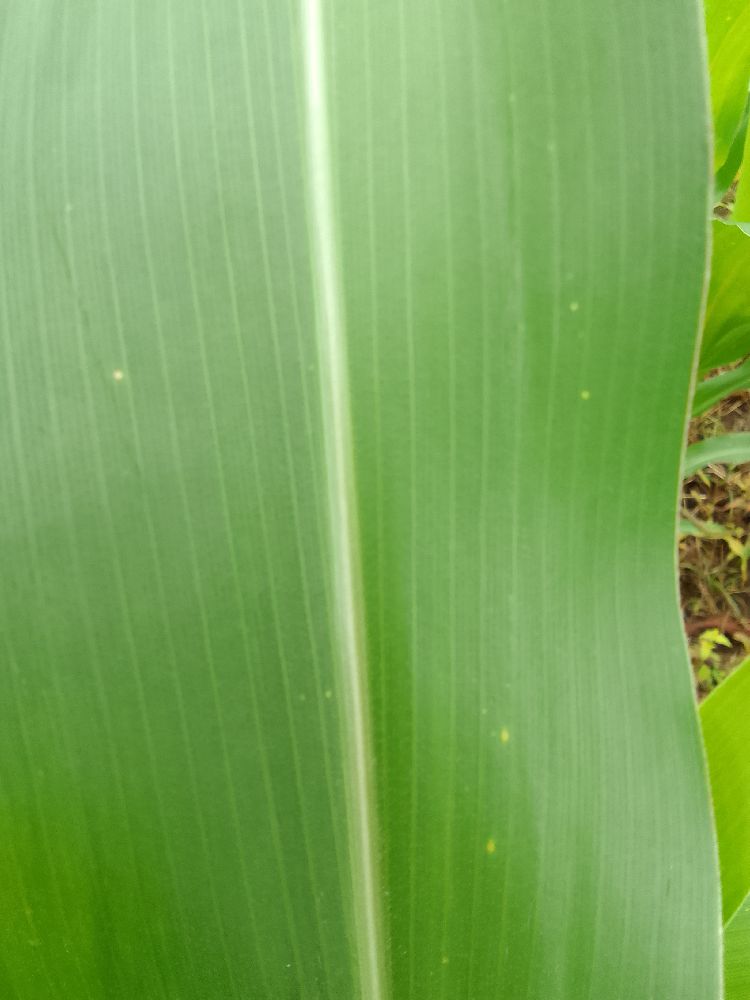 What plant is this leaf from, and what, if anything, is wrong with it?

maize, healthy
